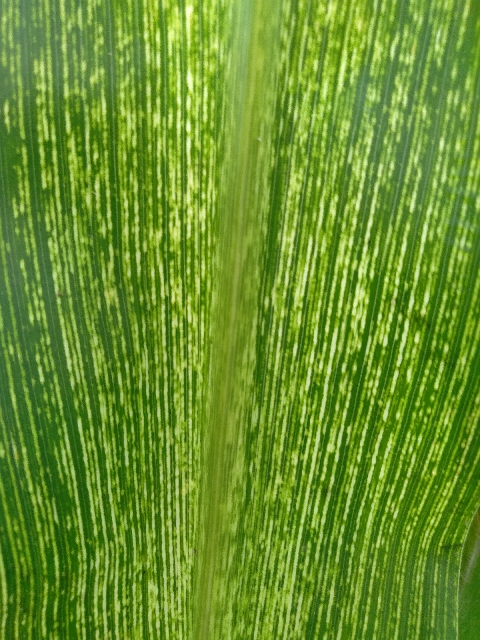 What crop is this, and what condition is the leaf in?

maize, maize streak virus
